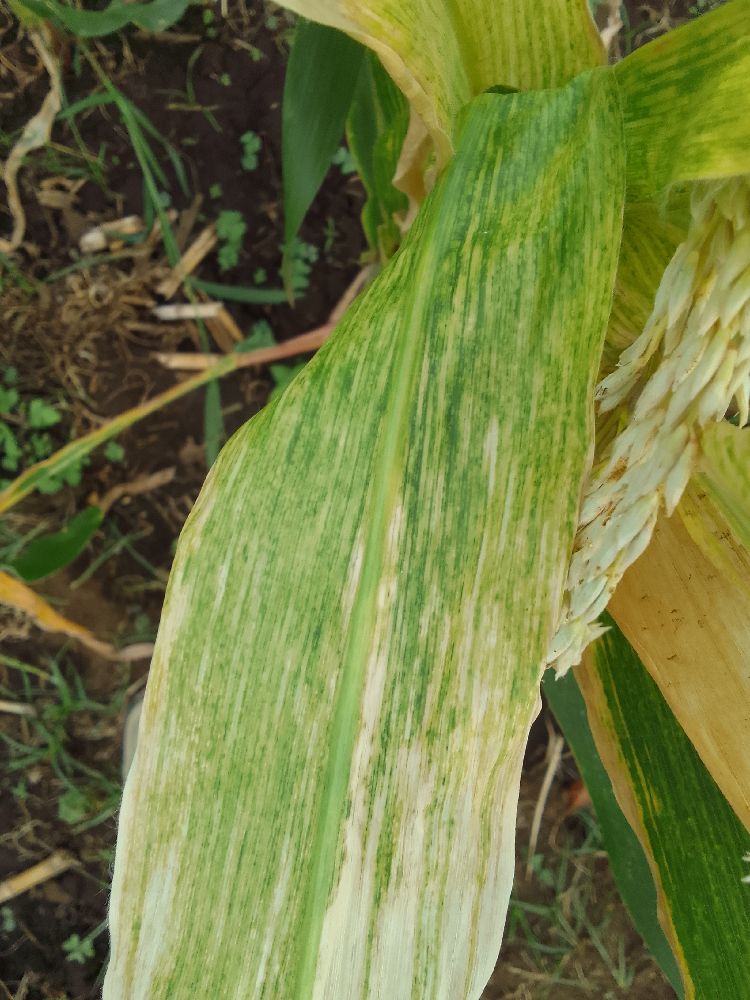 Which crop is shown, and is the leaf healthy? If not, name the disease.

maize, maize lethal necrosis
